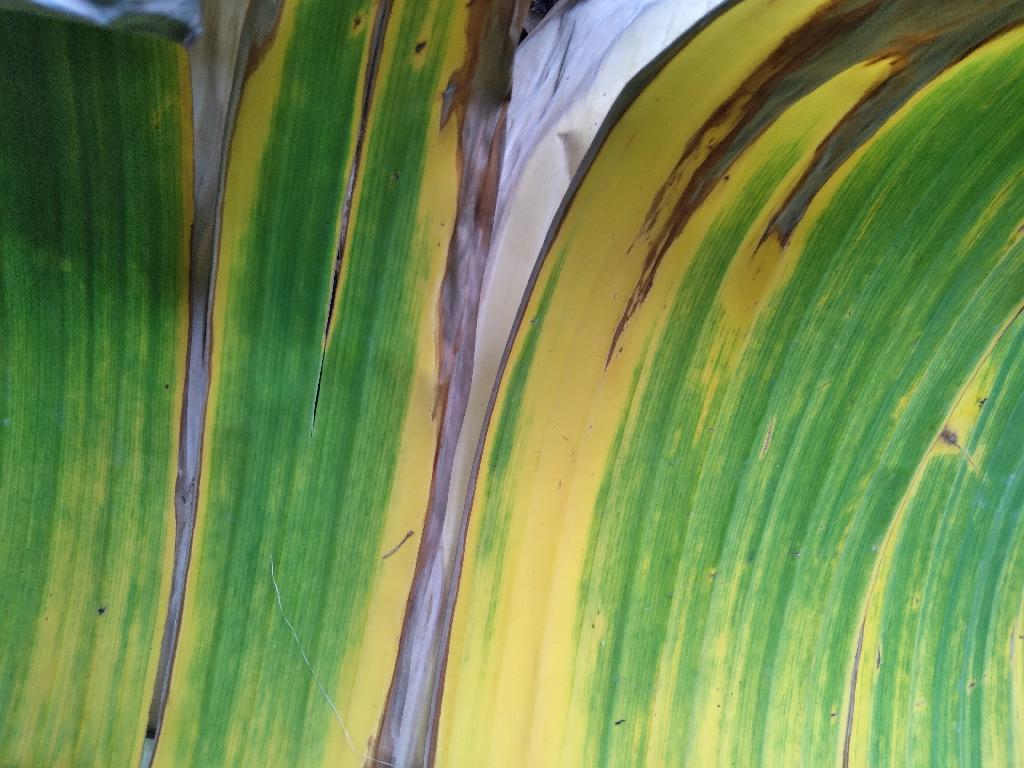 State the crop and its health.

banana, fusarium wilt race 1
